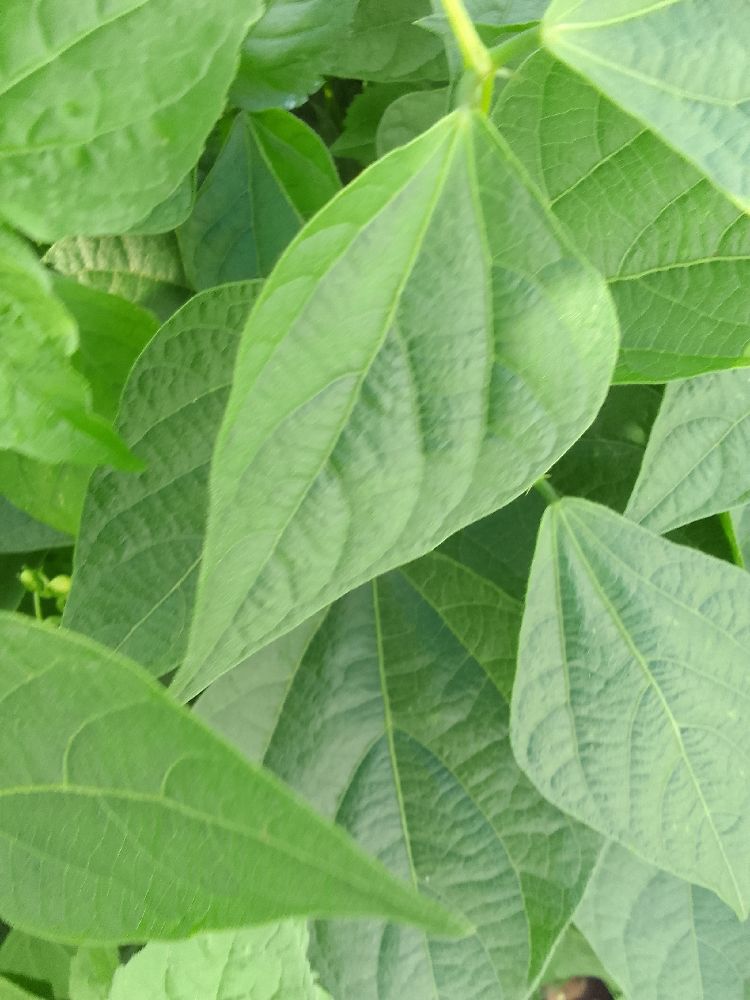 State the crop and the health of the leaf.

common bean, healthy
